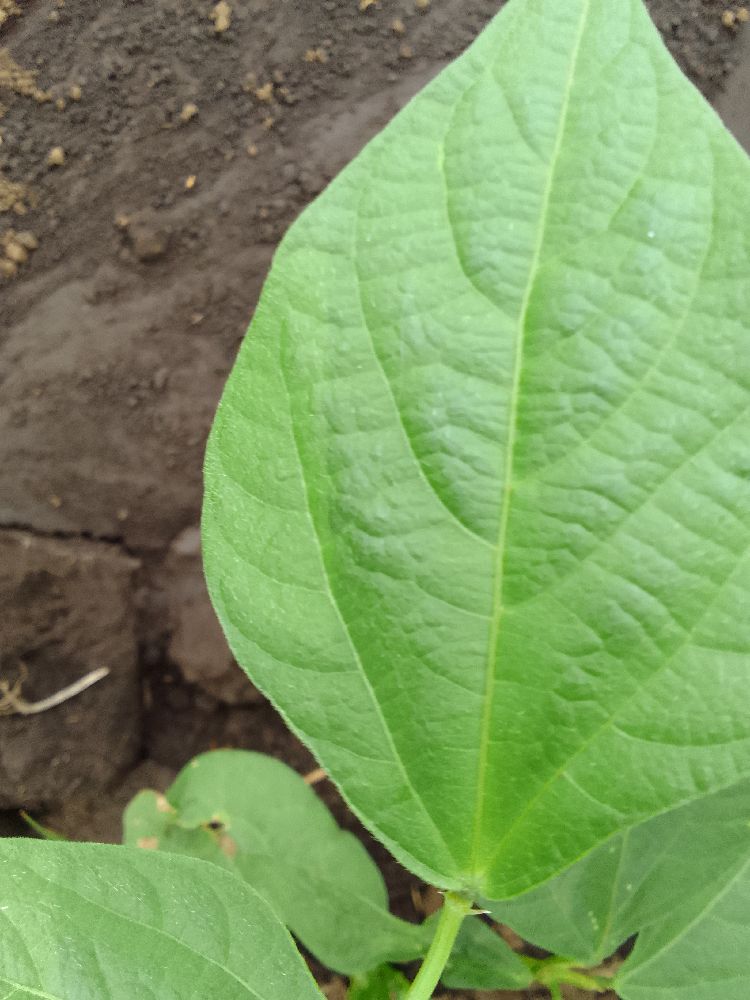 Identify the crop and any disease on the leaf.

common bean, healthy
